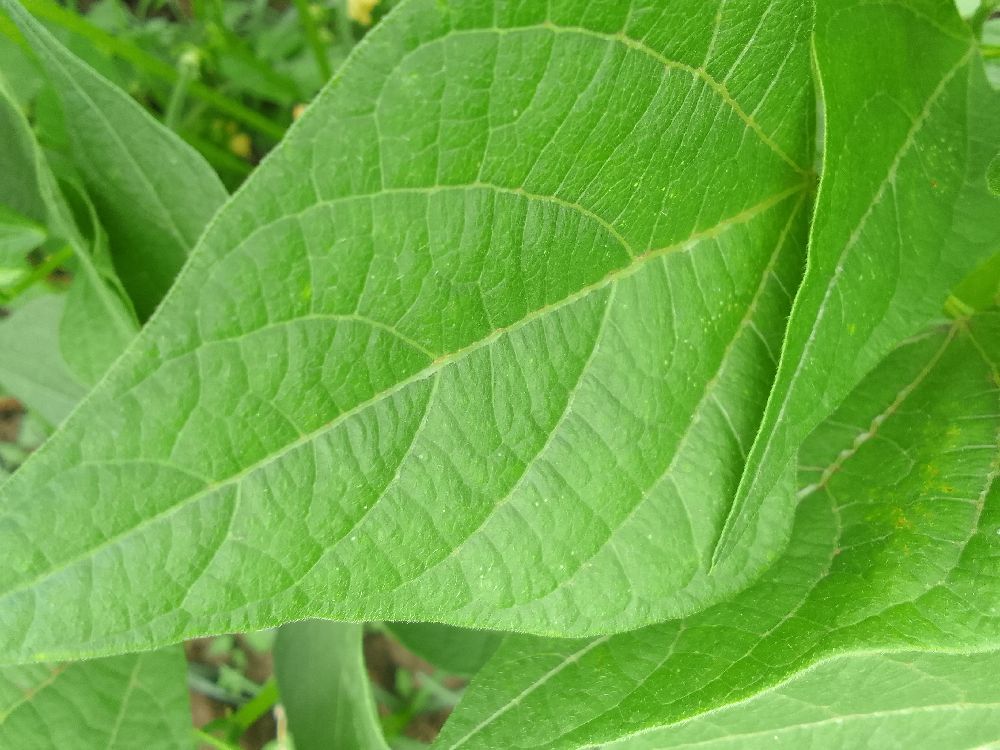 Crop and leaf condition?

common bean, healthy
